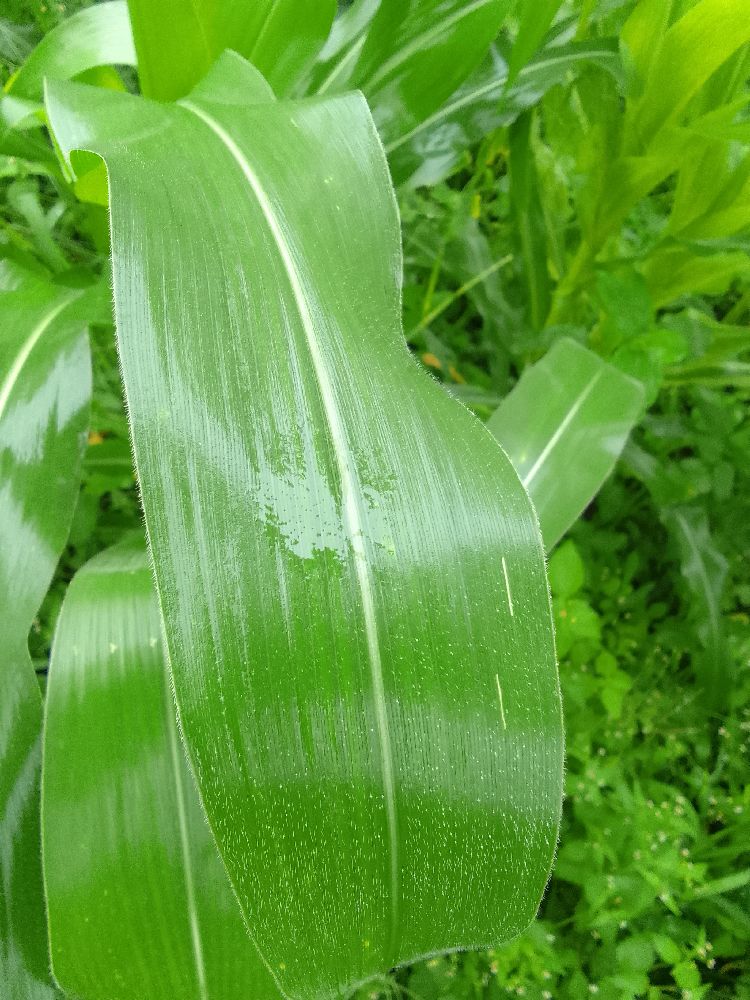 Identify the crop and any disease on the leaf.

maize, healthy
